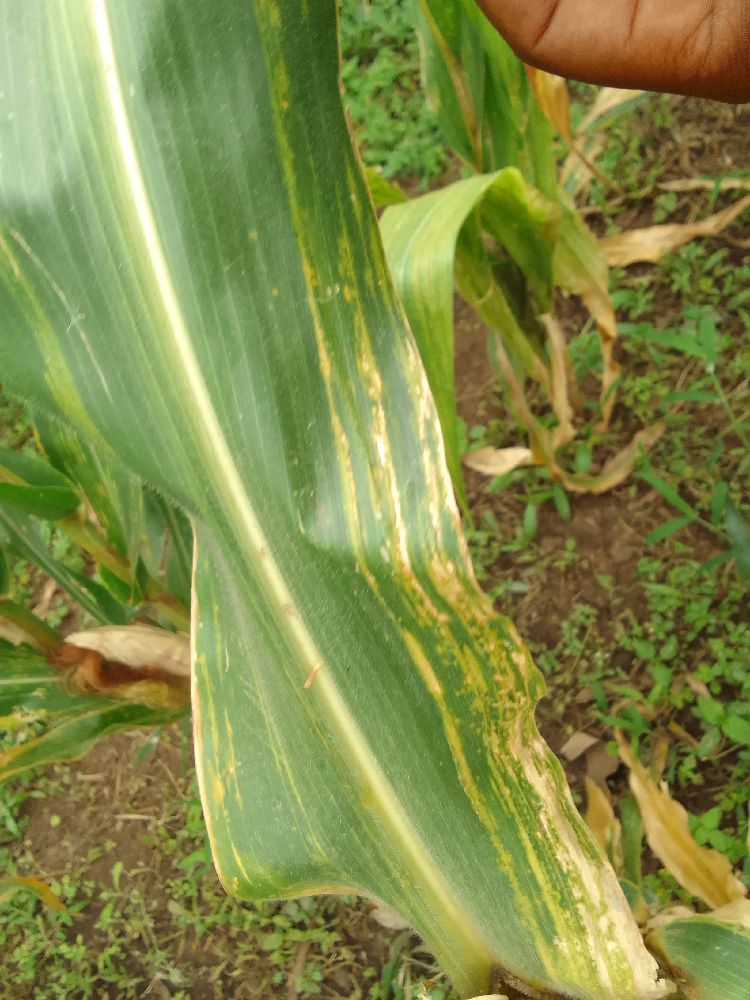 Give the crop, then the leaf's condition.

maize, maize lethal necrosis
